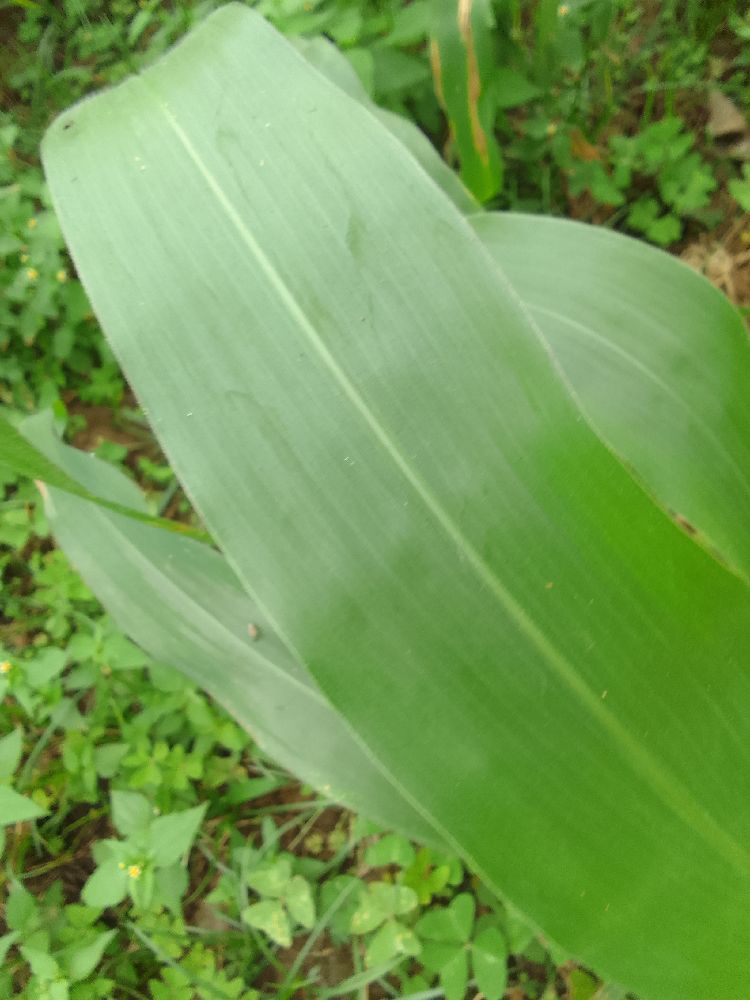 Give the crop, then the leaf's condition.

maize, healthy
